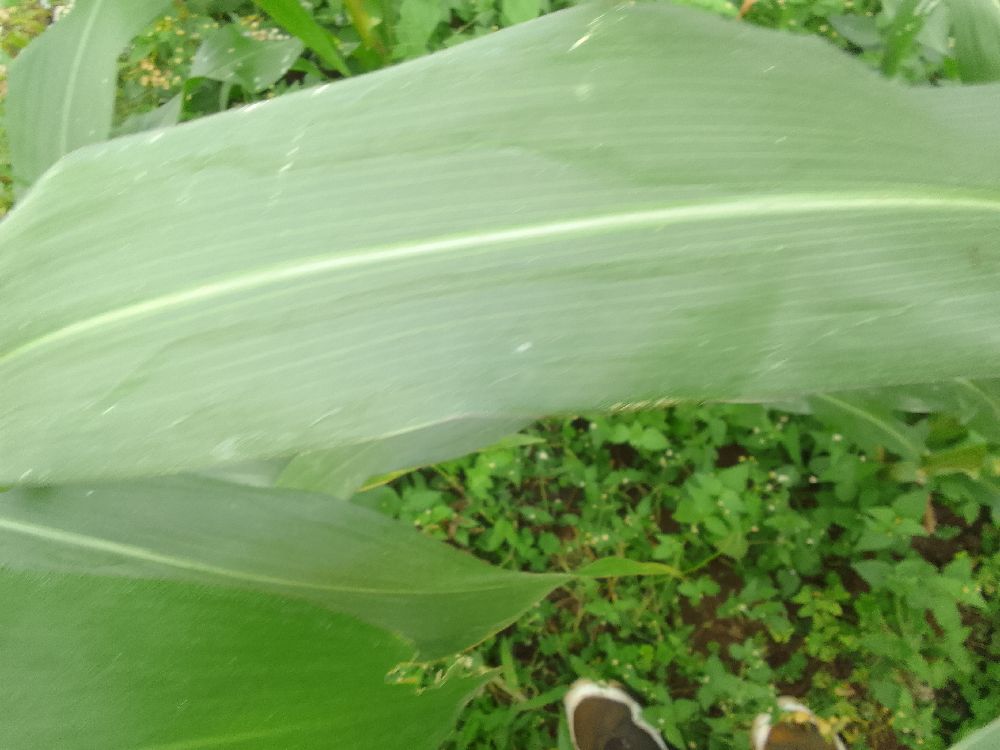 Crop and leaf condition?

maize, healthy
